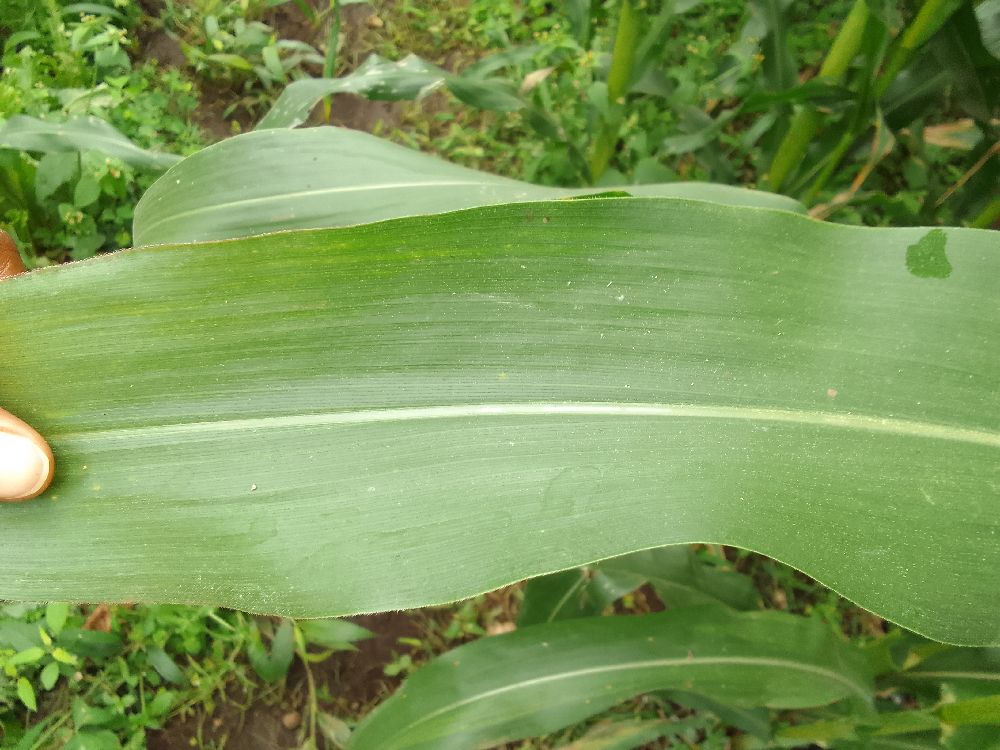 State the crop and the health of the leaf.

maize, healthy
